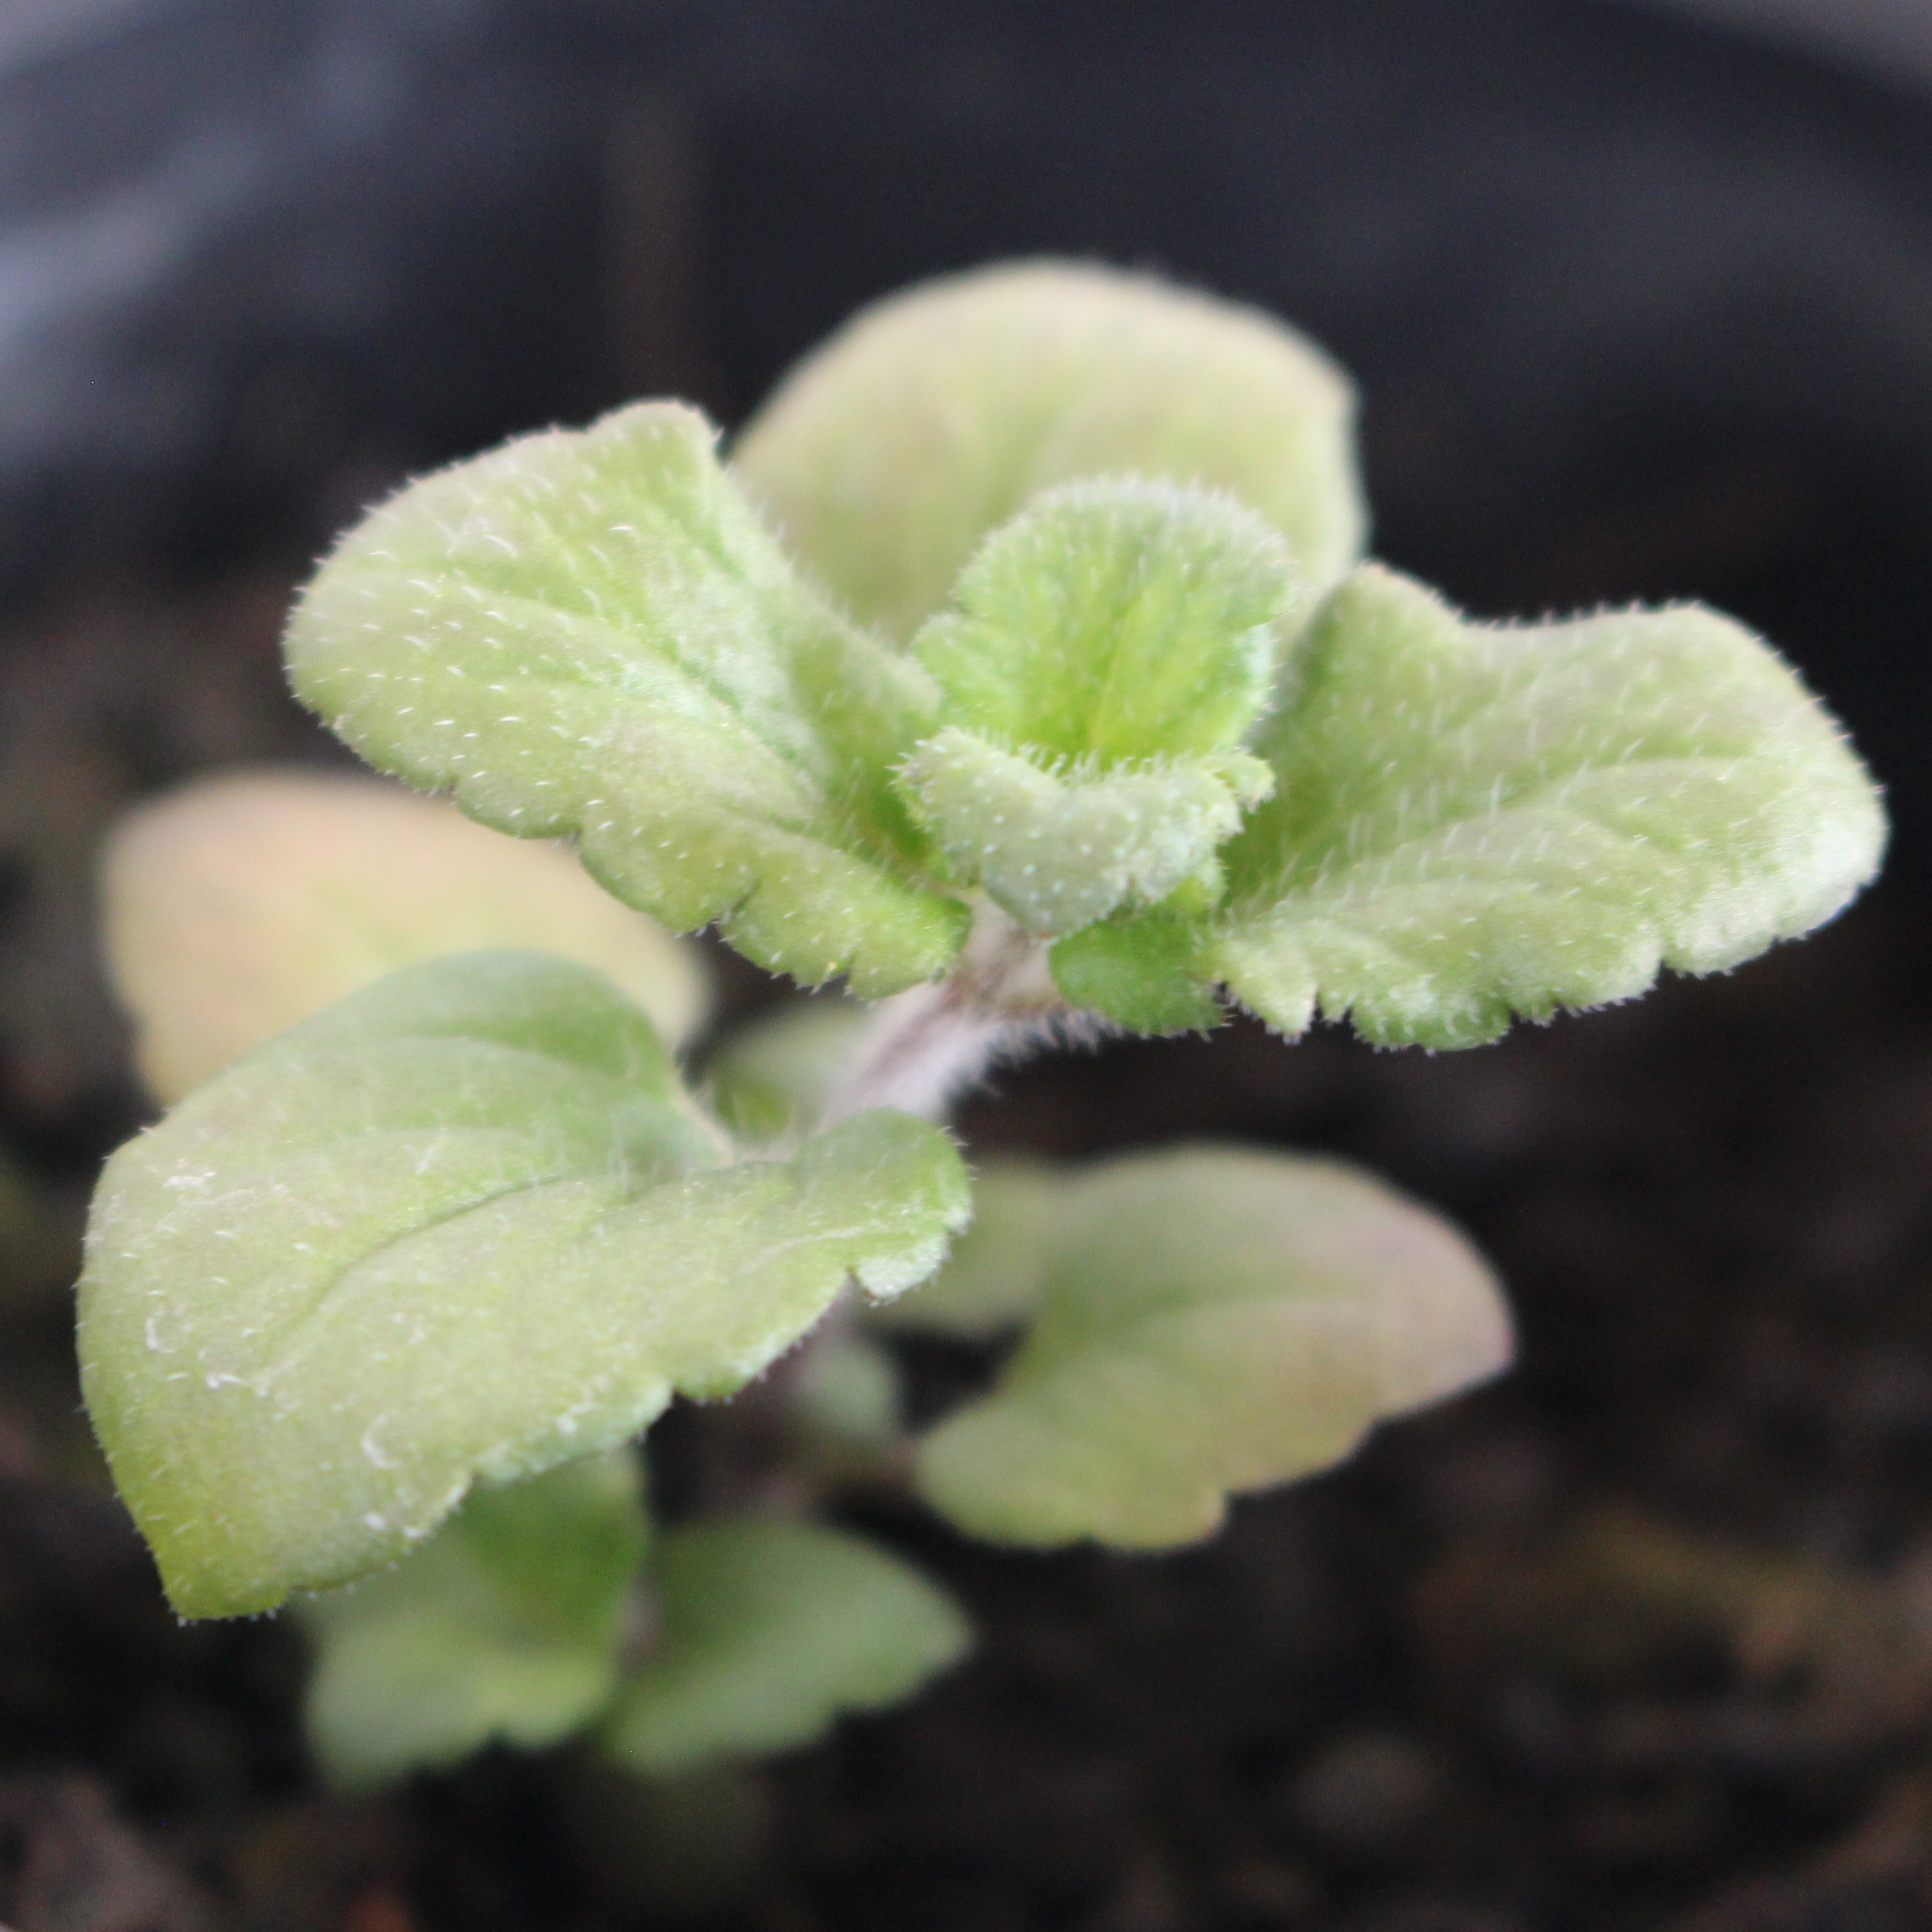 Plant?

Veronica persica
